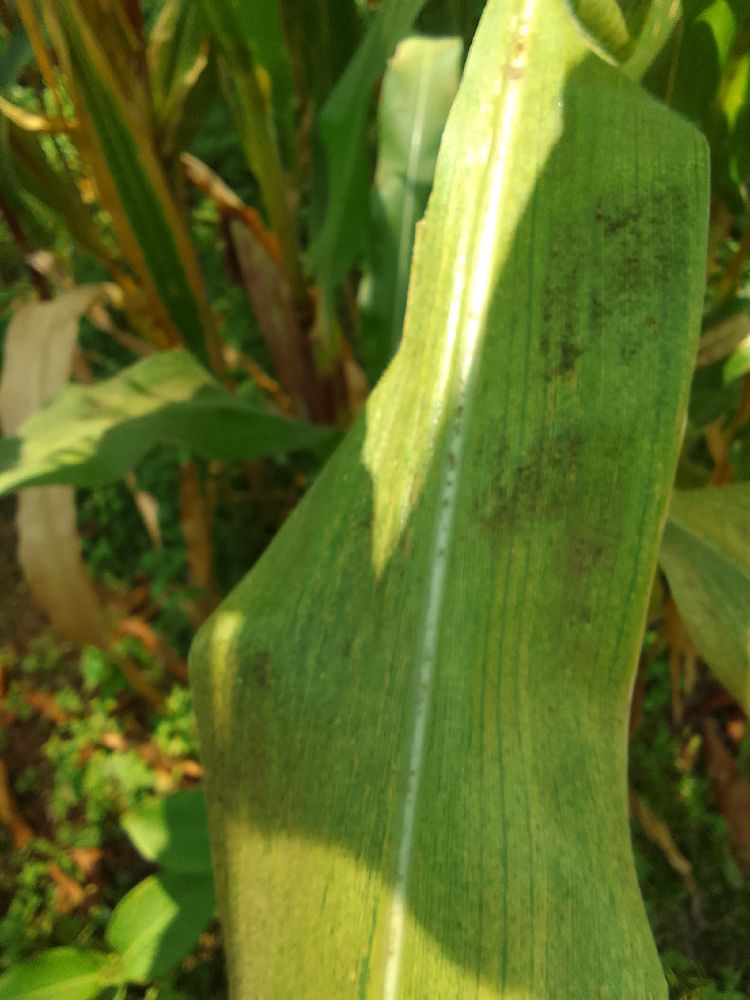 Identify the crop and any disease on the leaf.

maize, maize lethal necrosis
